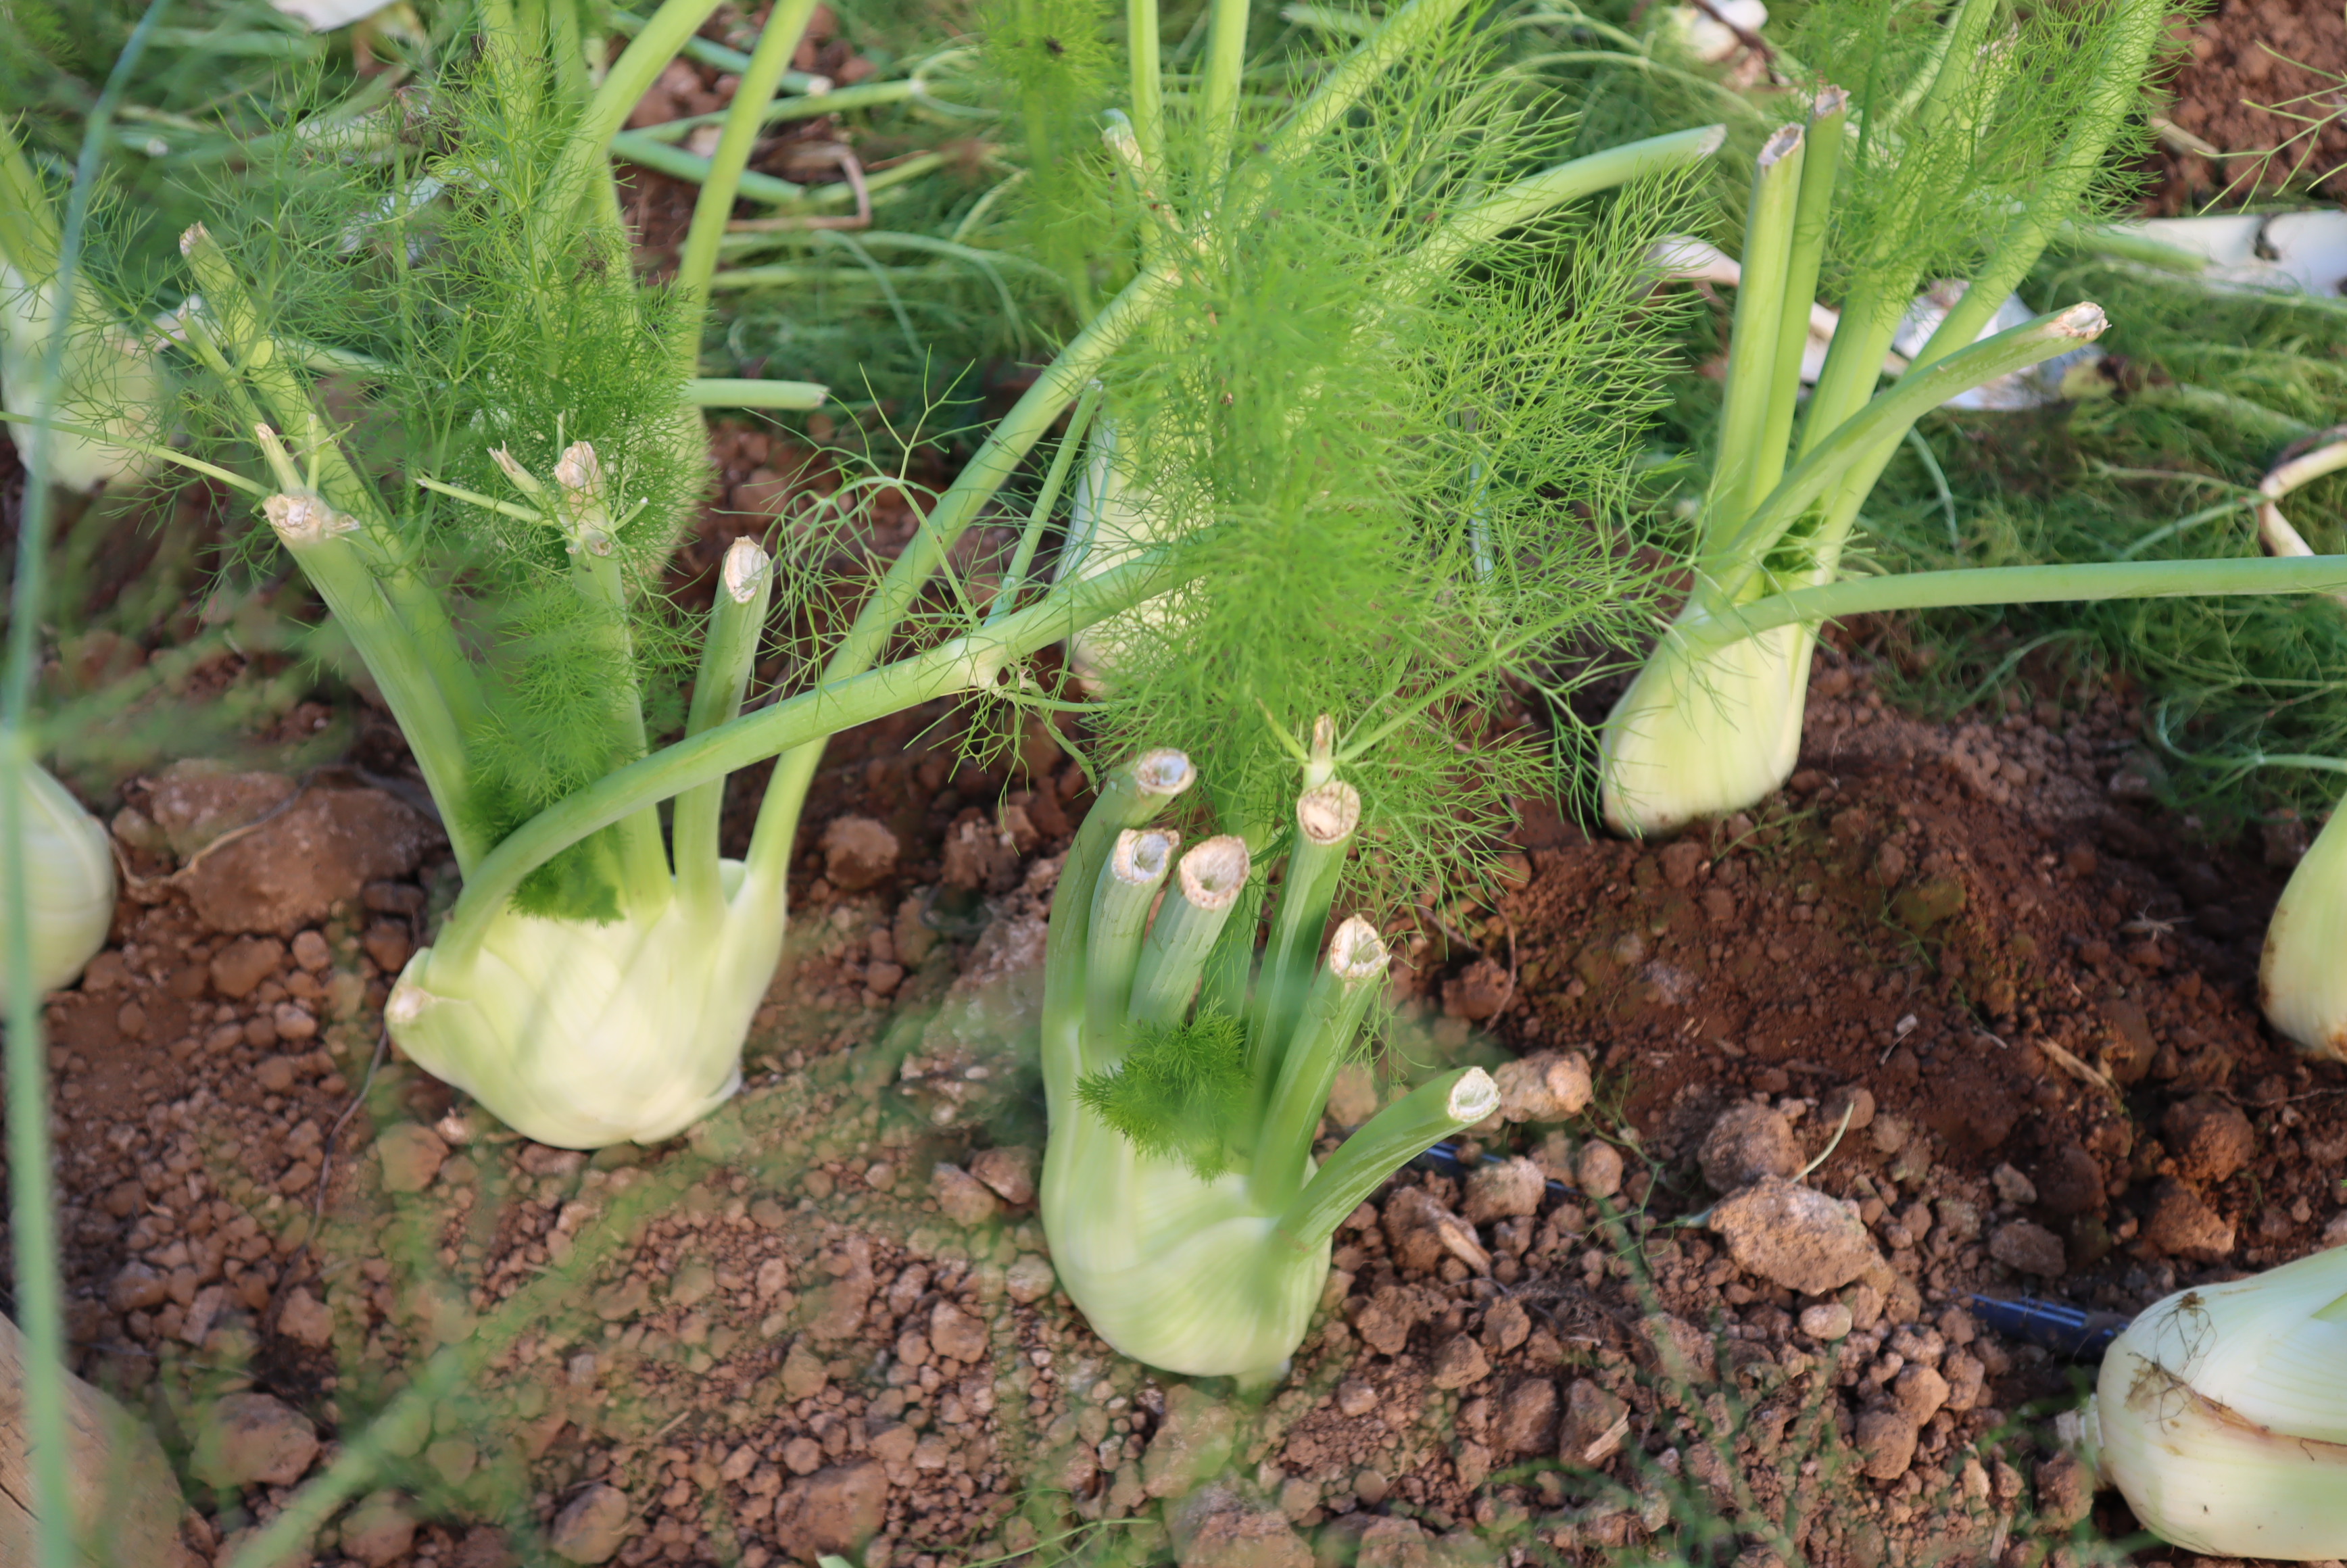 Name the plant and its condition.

fennel, mechanical damage
